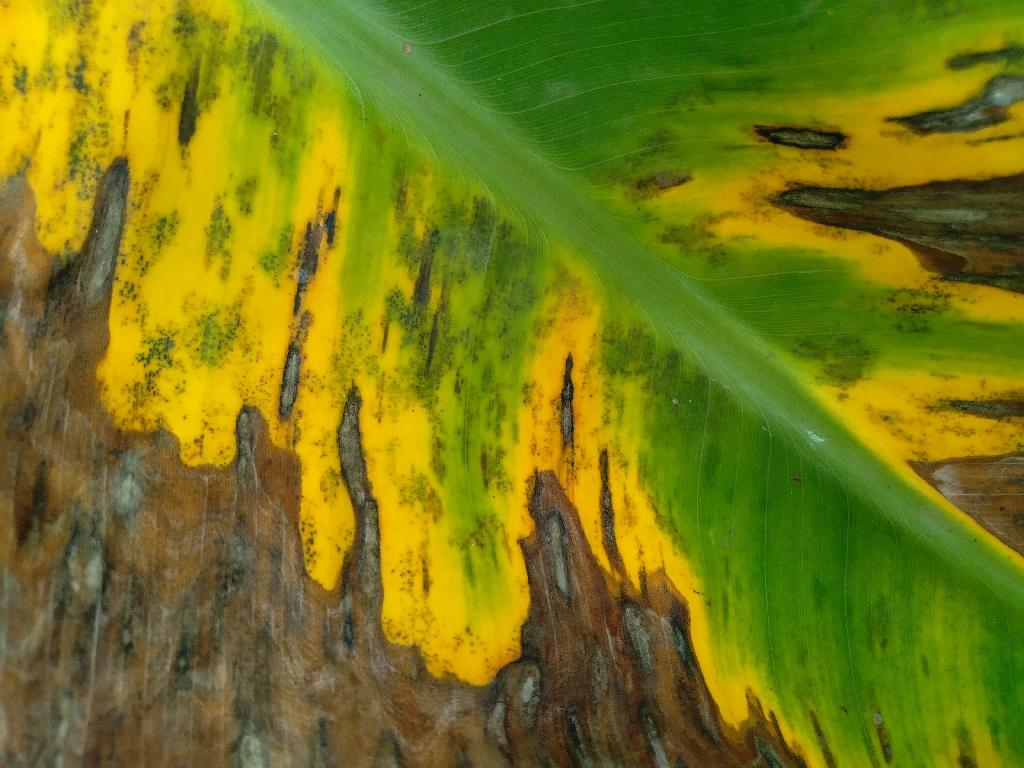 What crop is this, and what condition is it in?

banana, black sigatoka
